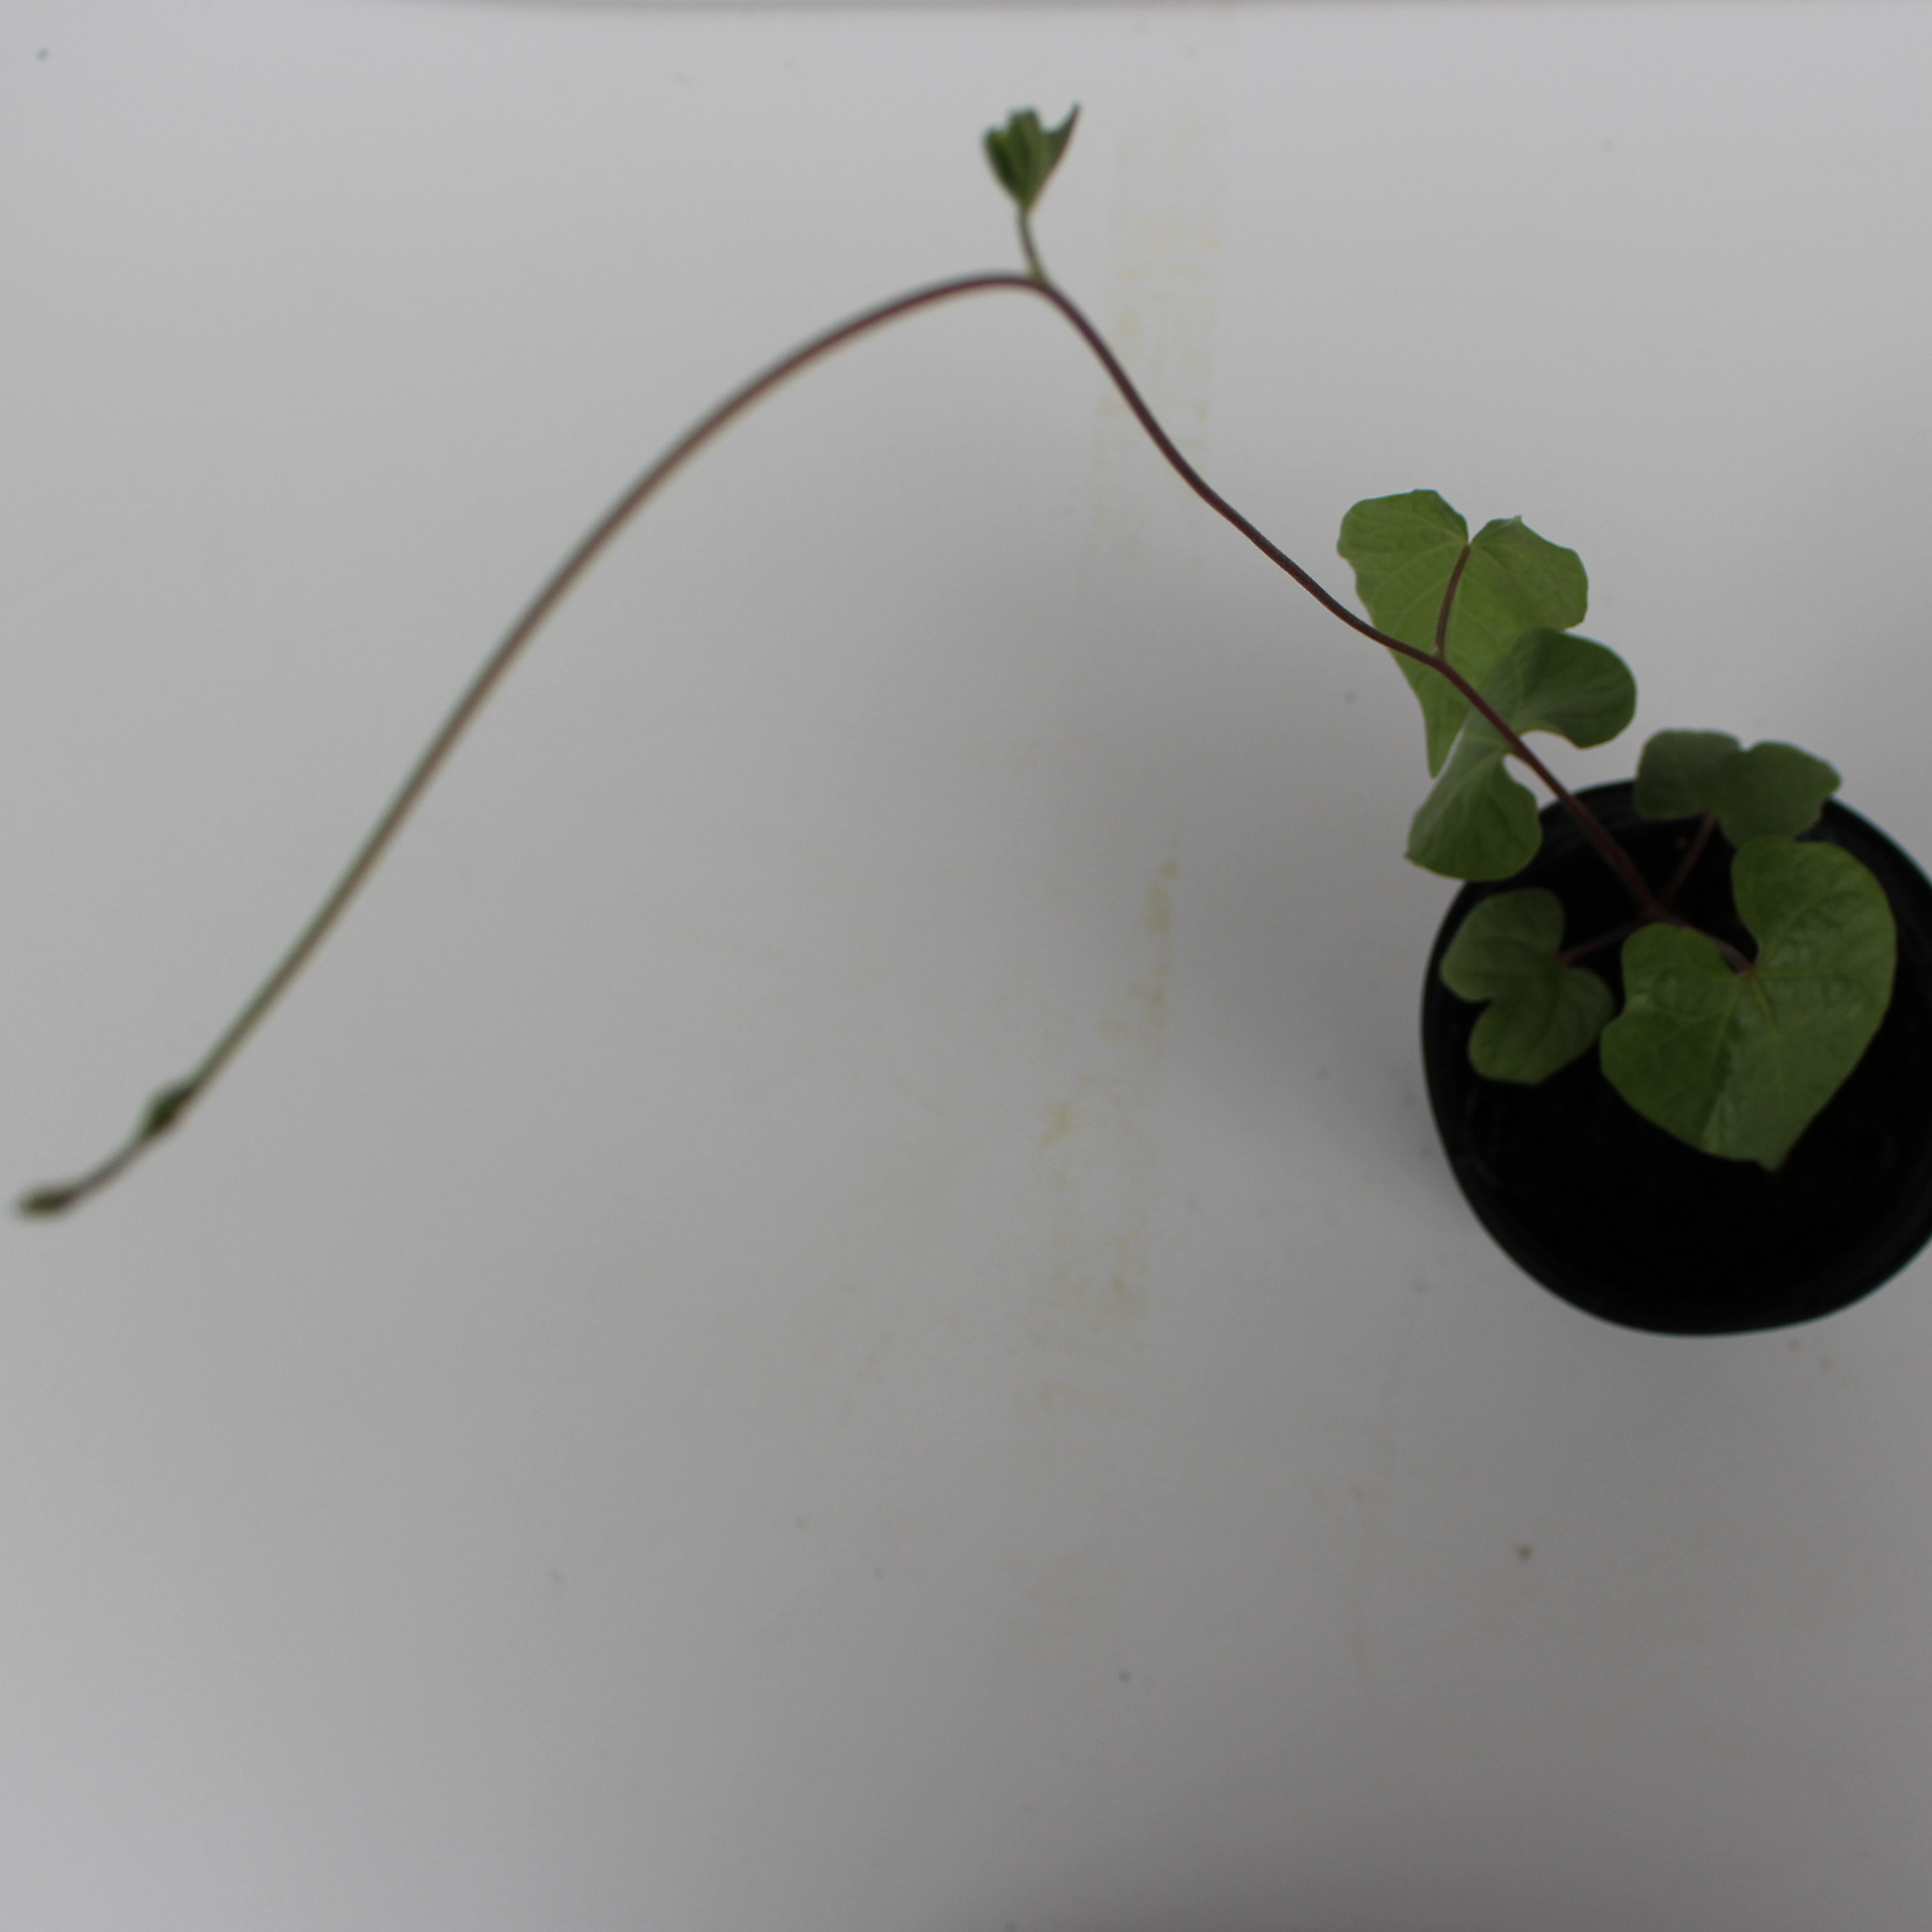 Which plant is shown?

Convolvulus arvensis
